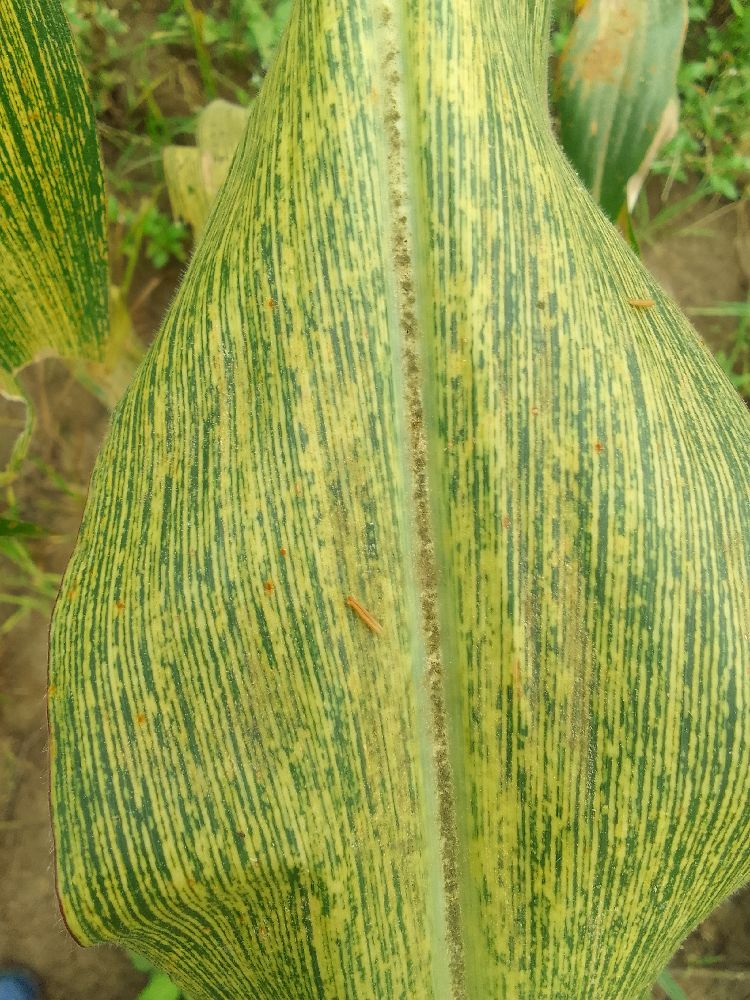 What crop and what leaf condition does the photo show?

maize, maize streak virus
